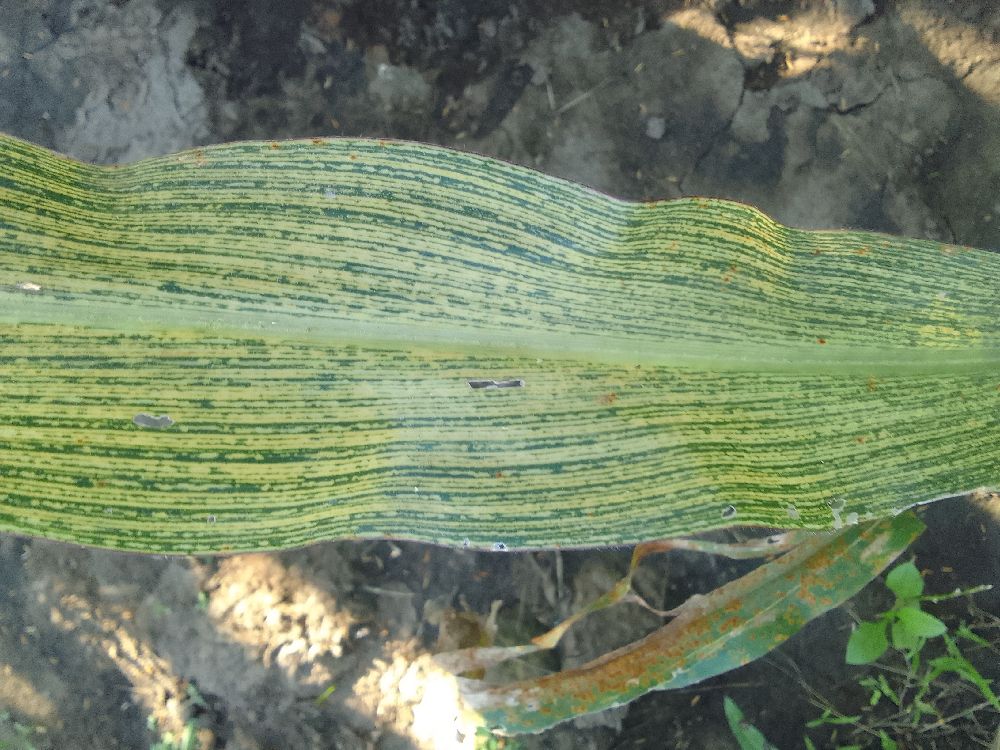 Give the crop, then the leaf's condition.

maize, maize streak virus
